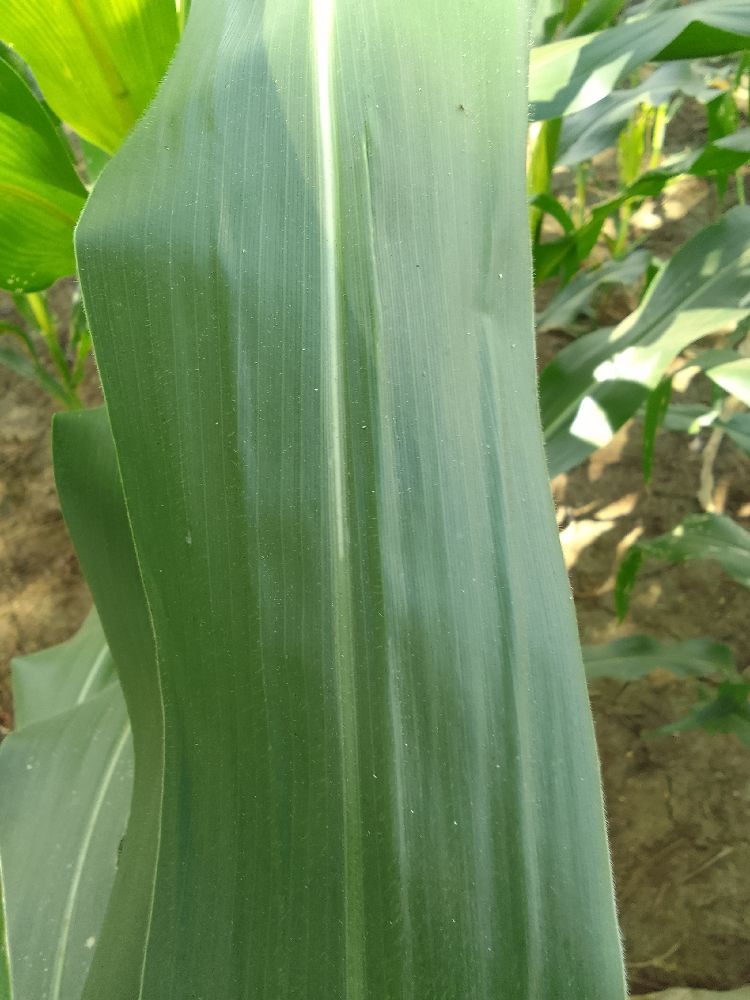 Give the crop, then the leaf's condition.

maize, healthy
